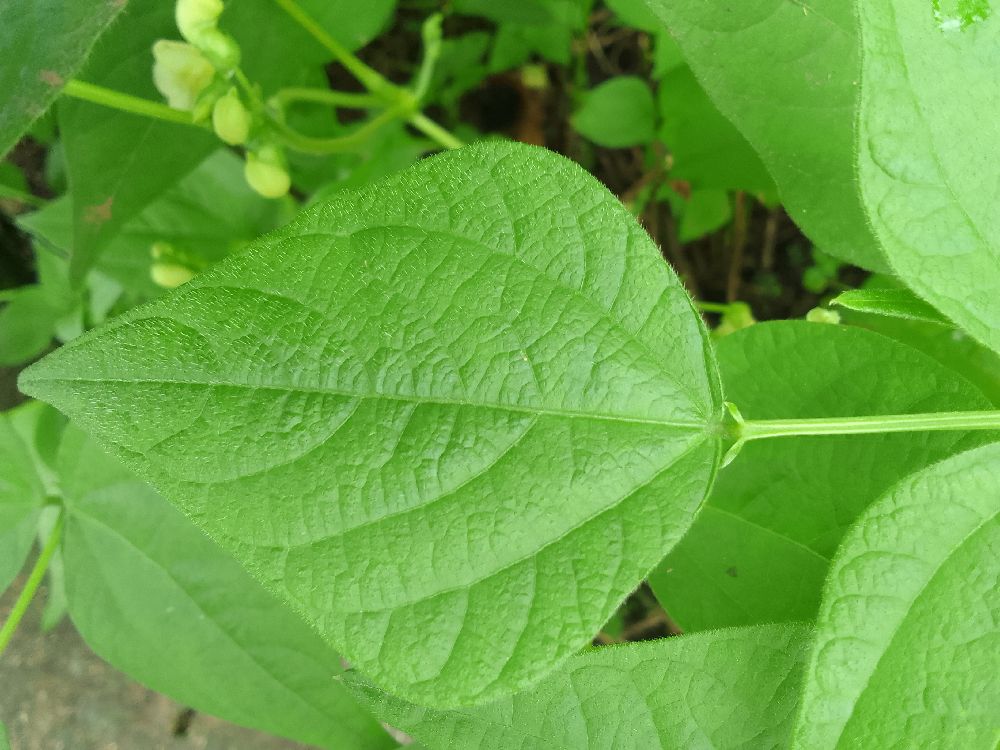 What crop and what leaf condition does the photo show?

common bean, healthy
